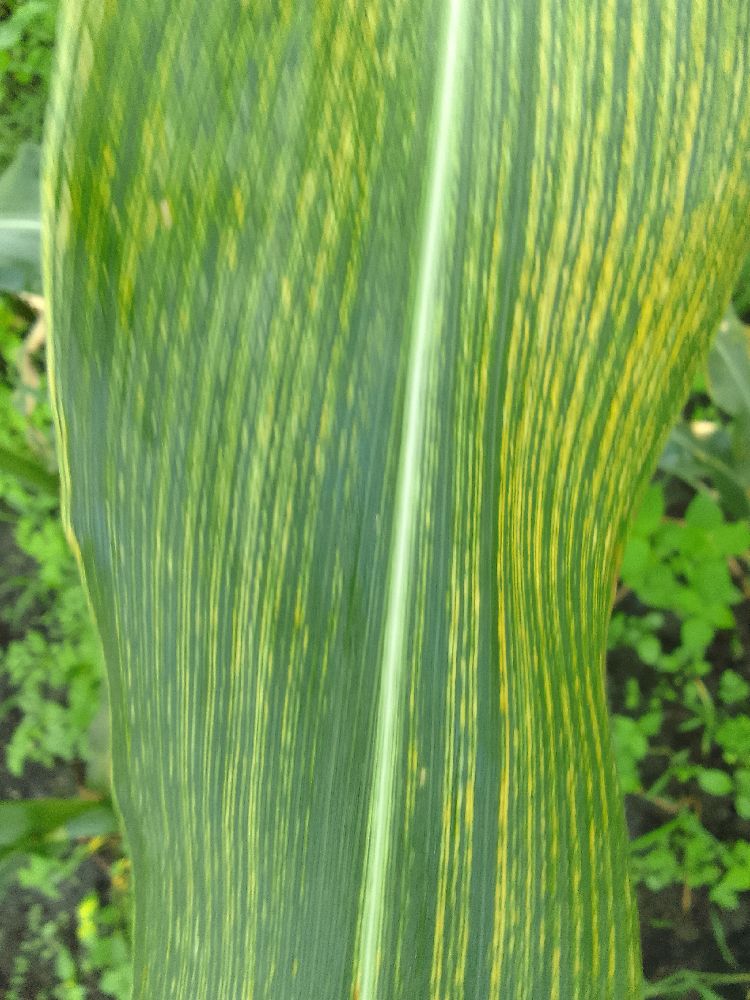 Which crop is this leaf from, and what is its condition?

maize, maize streak virus
